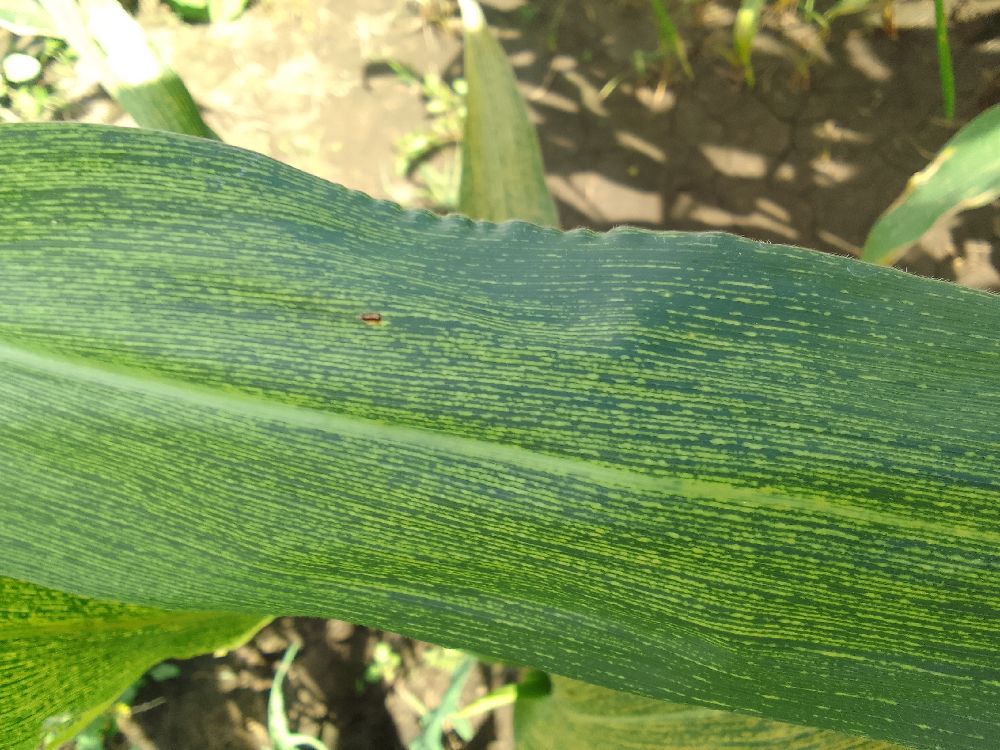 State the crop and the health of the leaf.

maize, maize streak virus
